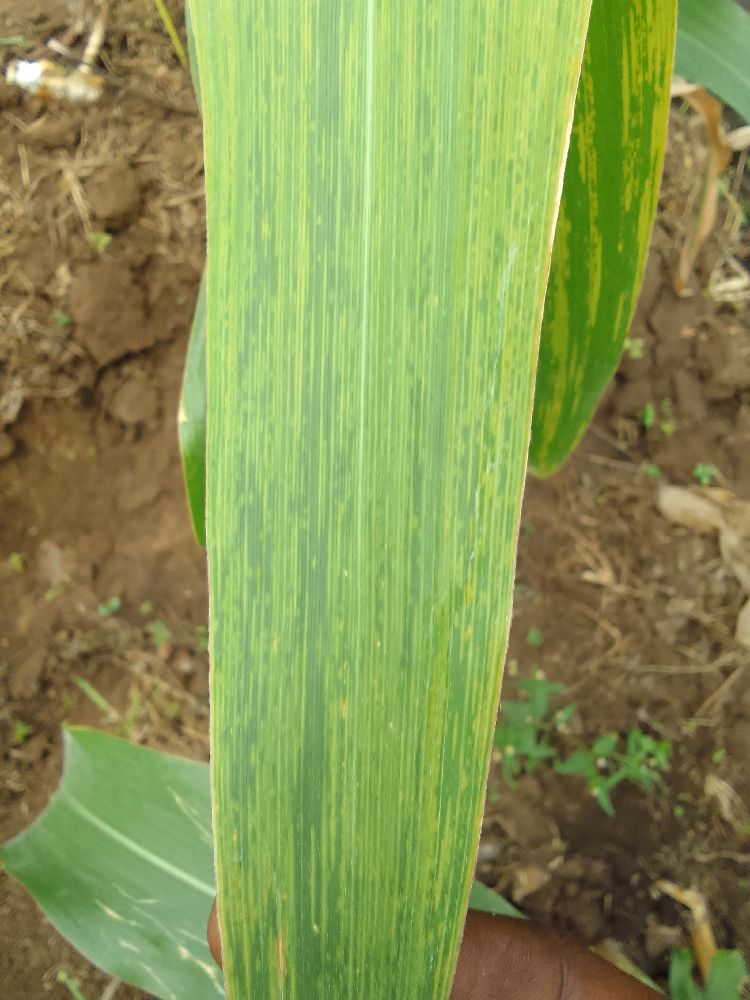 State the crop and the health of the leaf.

maize, maize lethal necrosis
